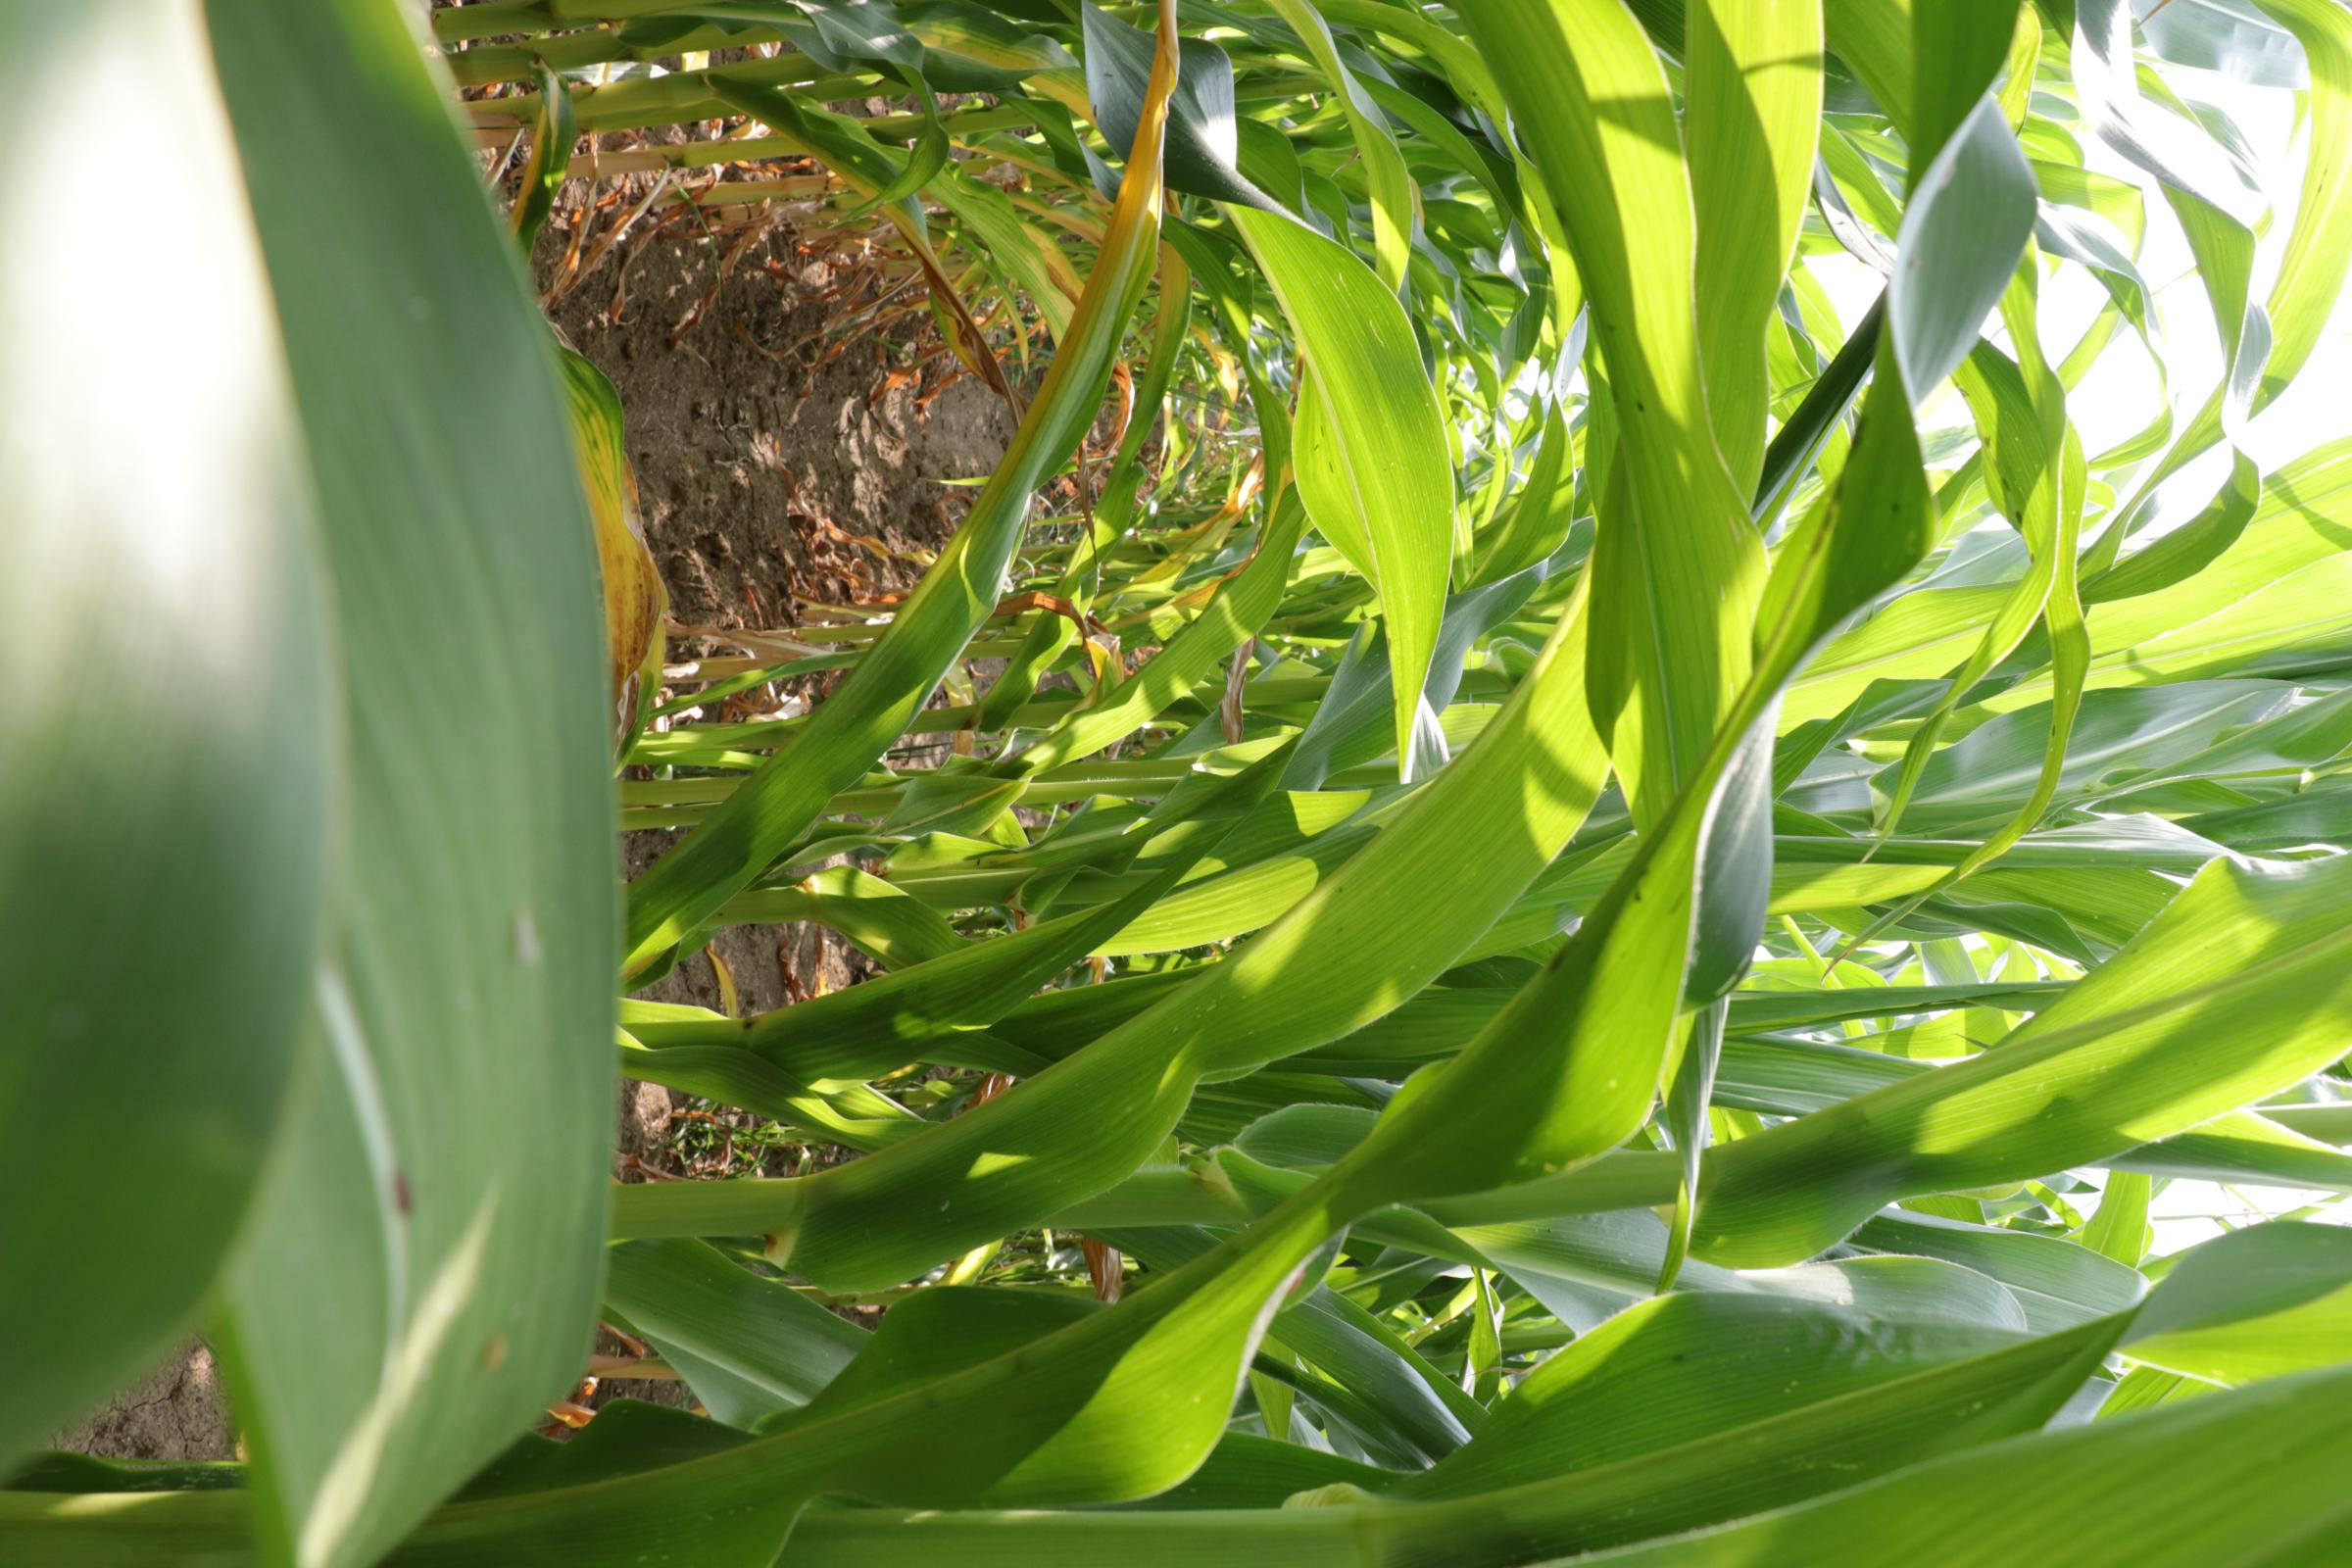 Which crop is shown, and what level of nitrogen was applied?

maize, reduced nitrogen fertilisation
